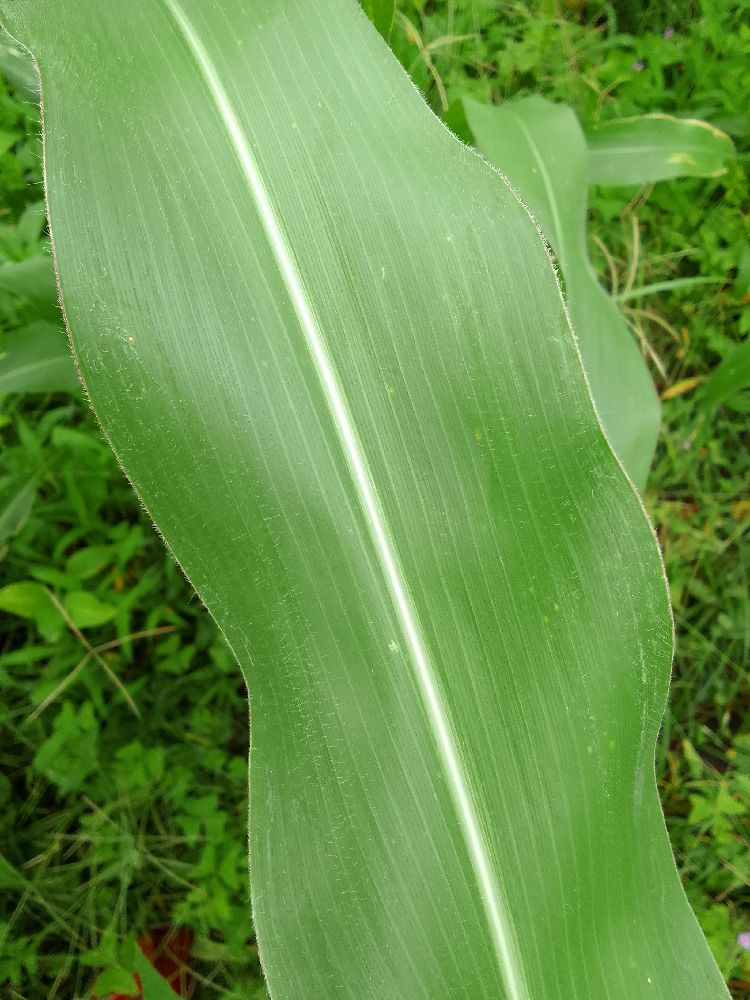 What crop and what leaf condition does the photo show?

maize, healthy
